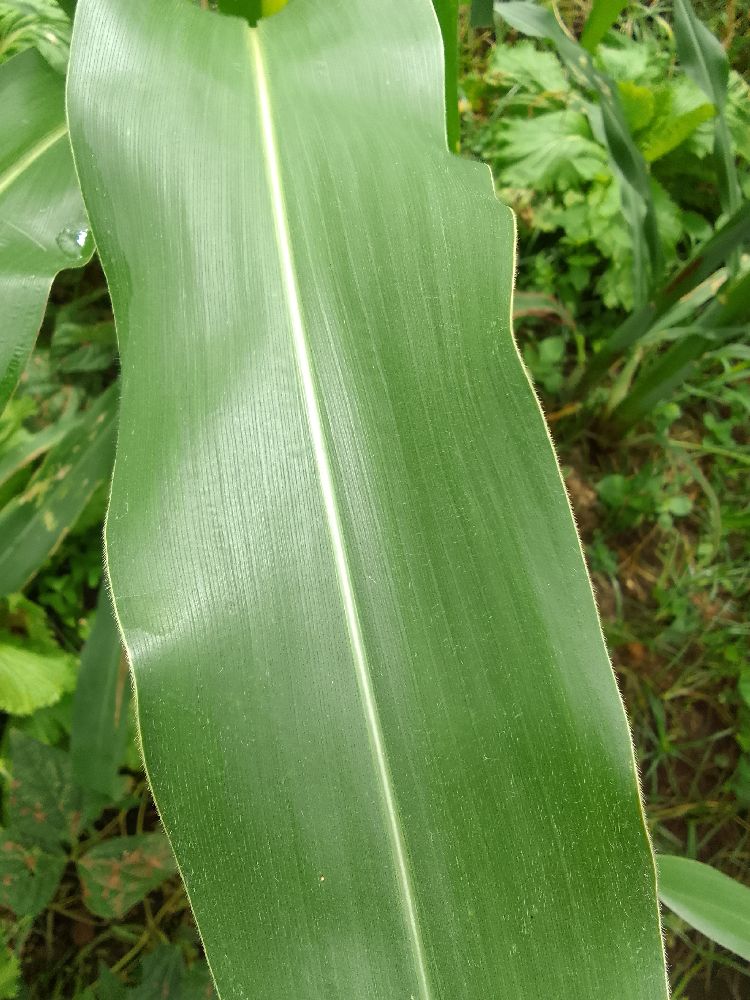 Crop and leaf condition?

maize, healthy
